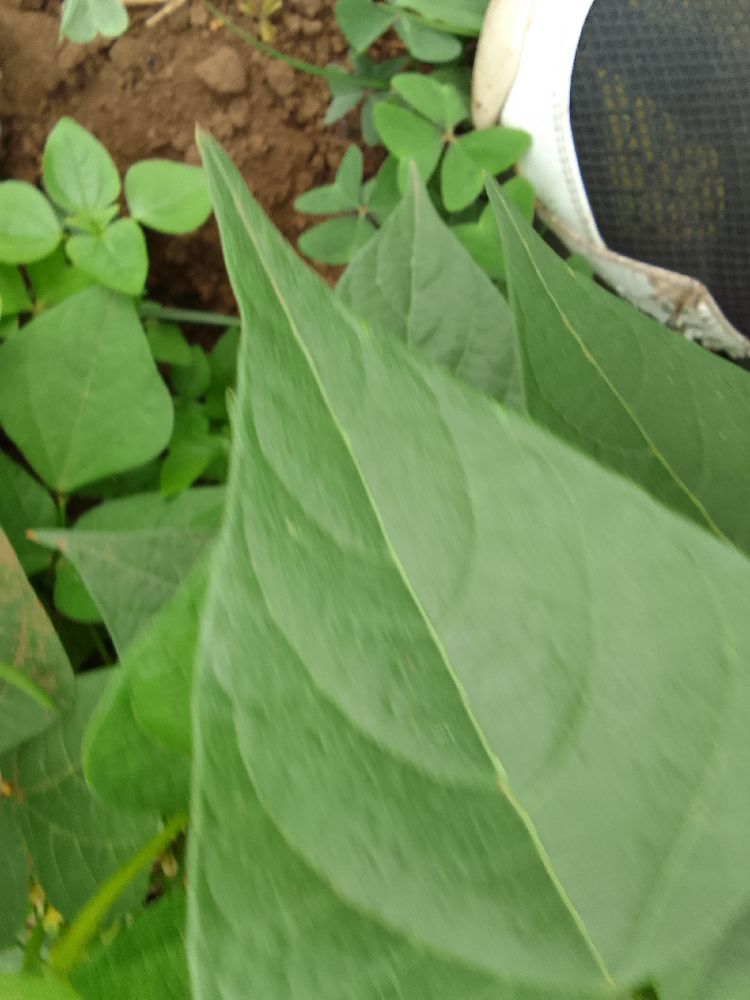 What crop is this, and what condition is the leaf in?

common bean, healthy
